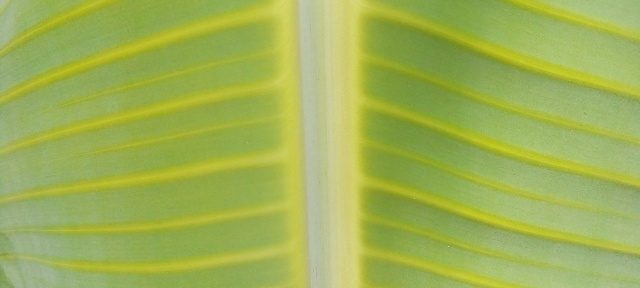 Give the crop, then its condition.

banana, healthy
